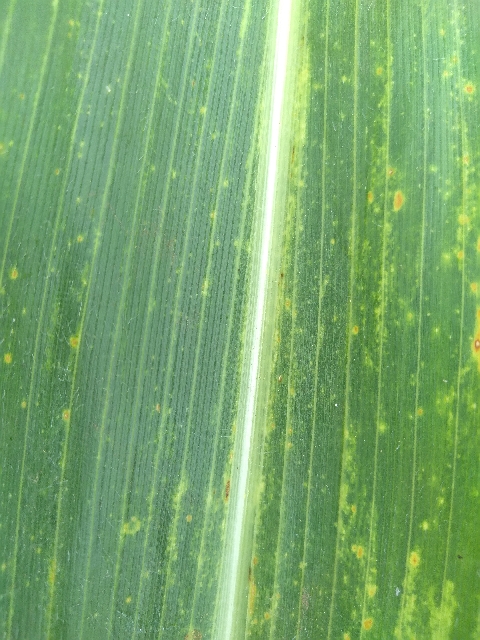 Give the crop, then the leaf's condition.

maize, maize lethal necrosis
